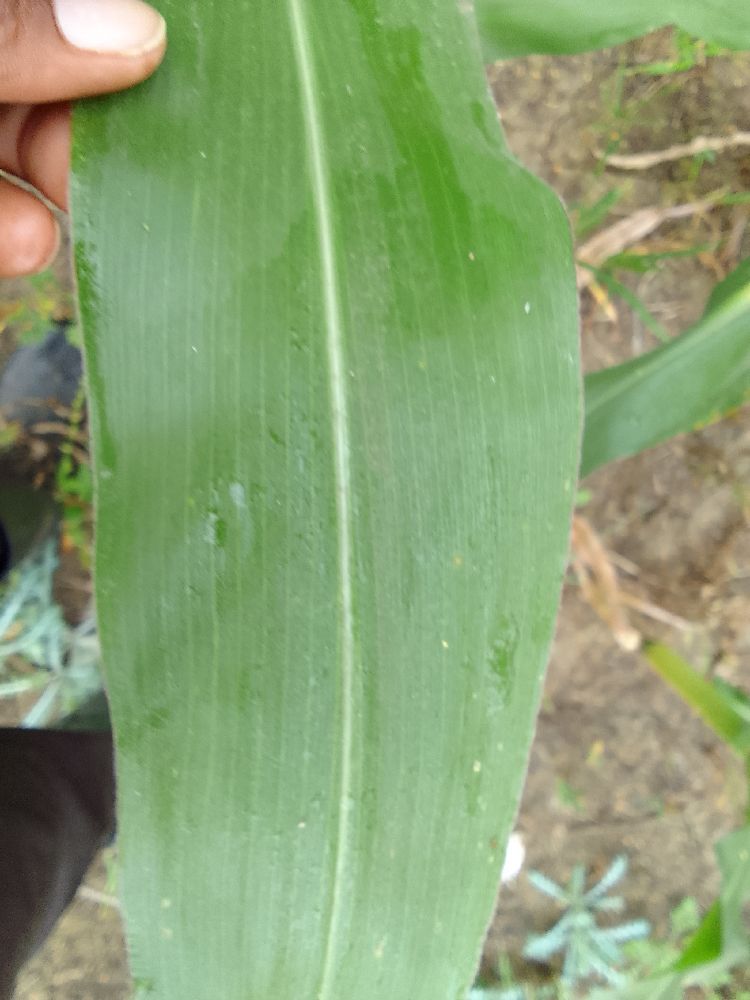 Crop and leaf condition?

maize, healthy
